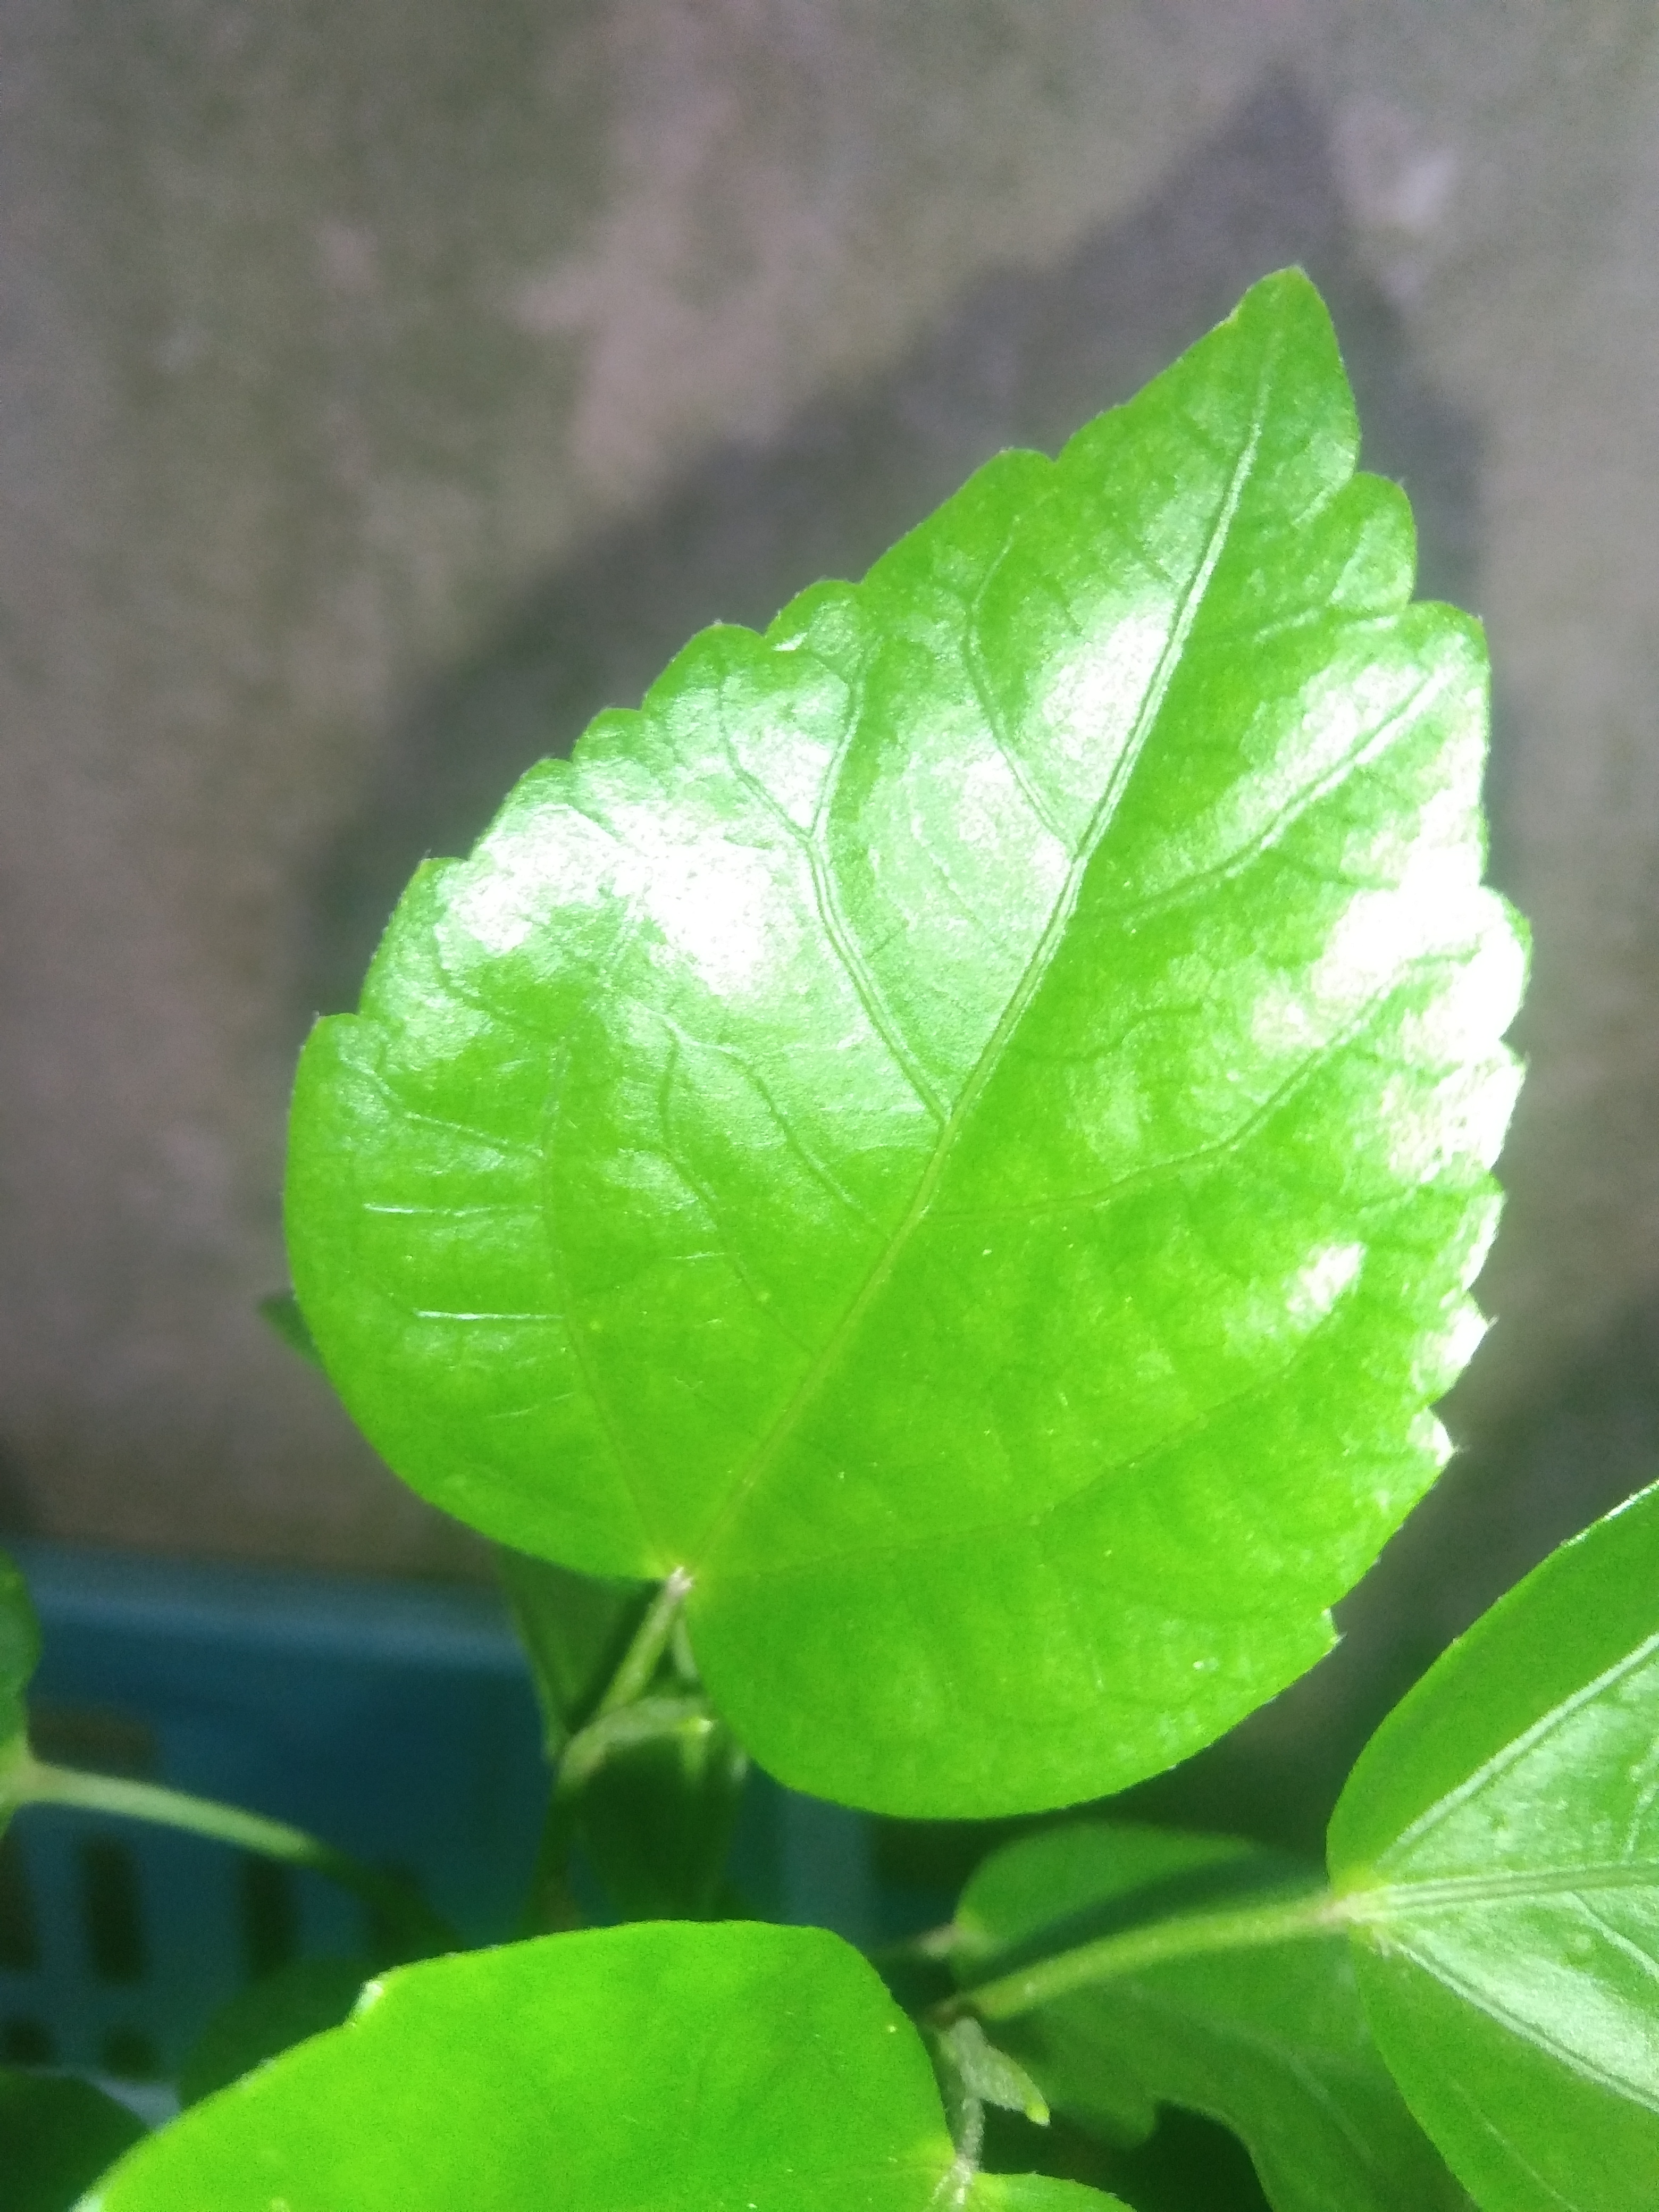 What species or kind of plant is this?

hibiscus
